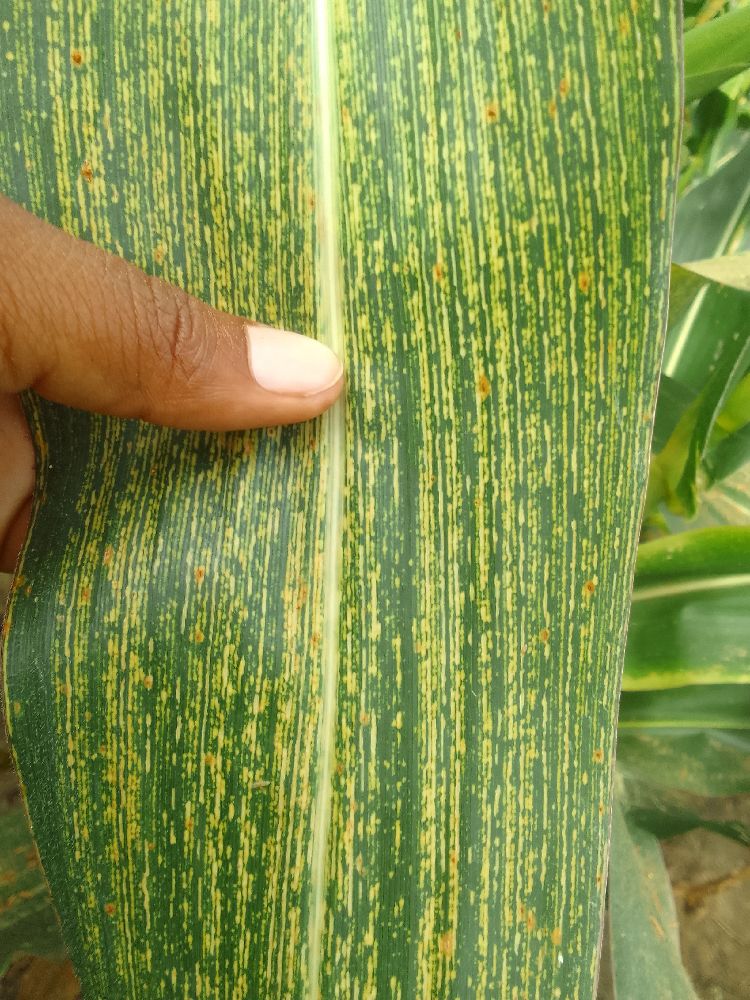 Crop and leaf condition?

maize, maize streak virus
